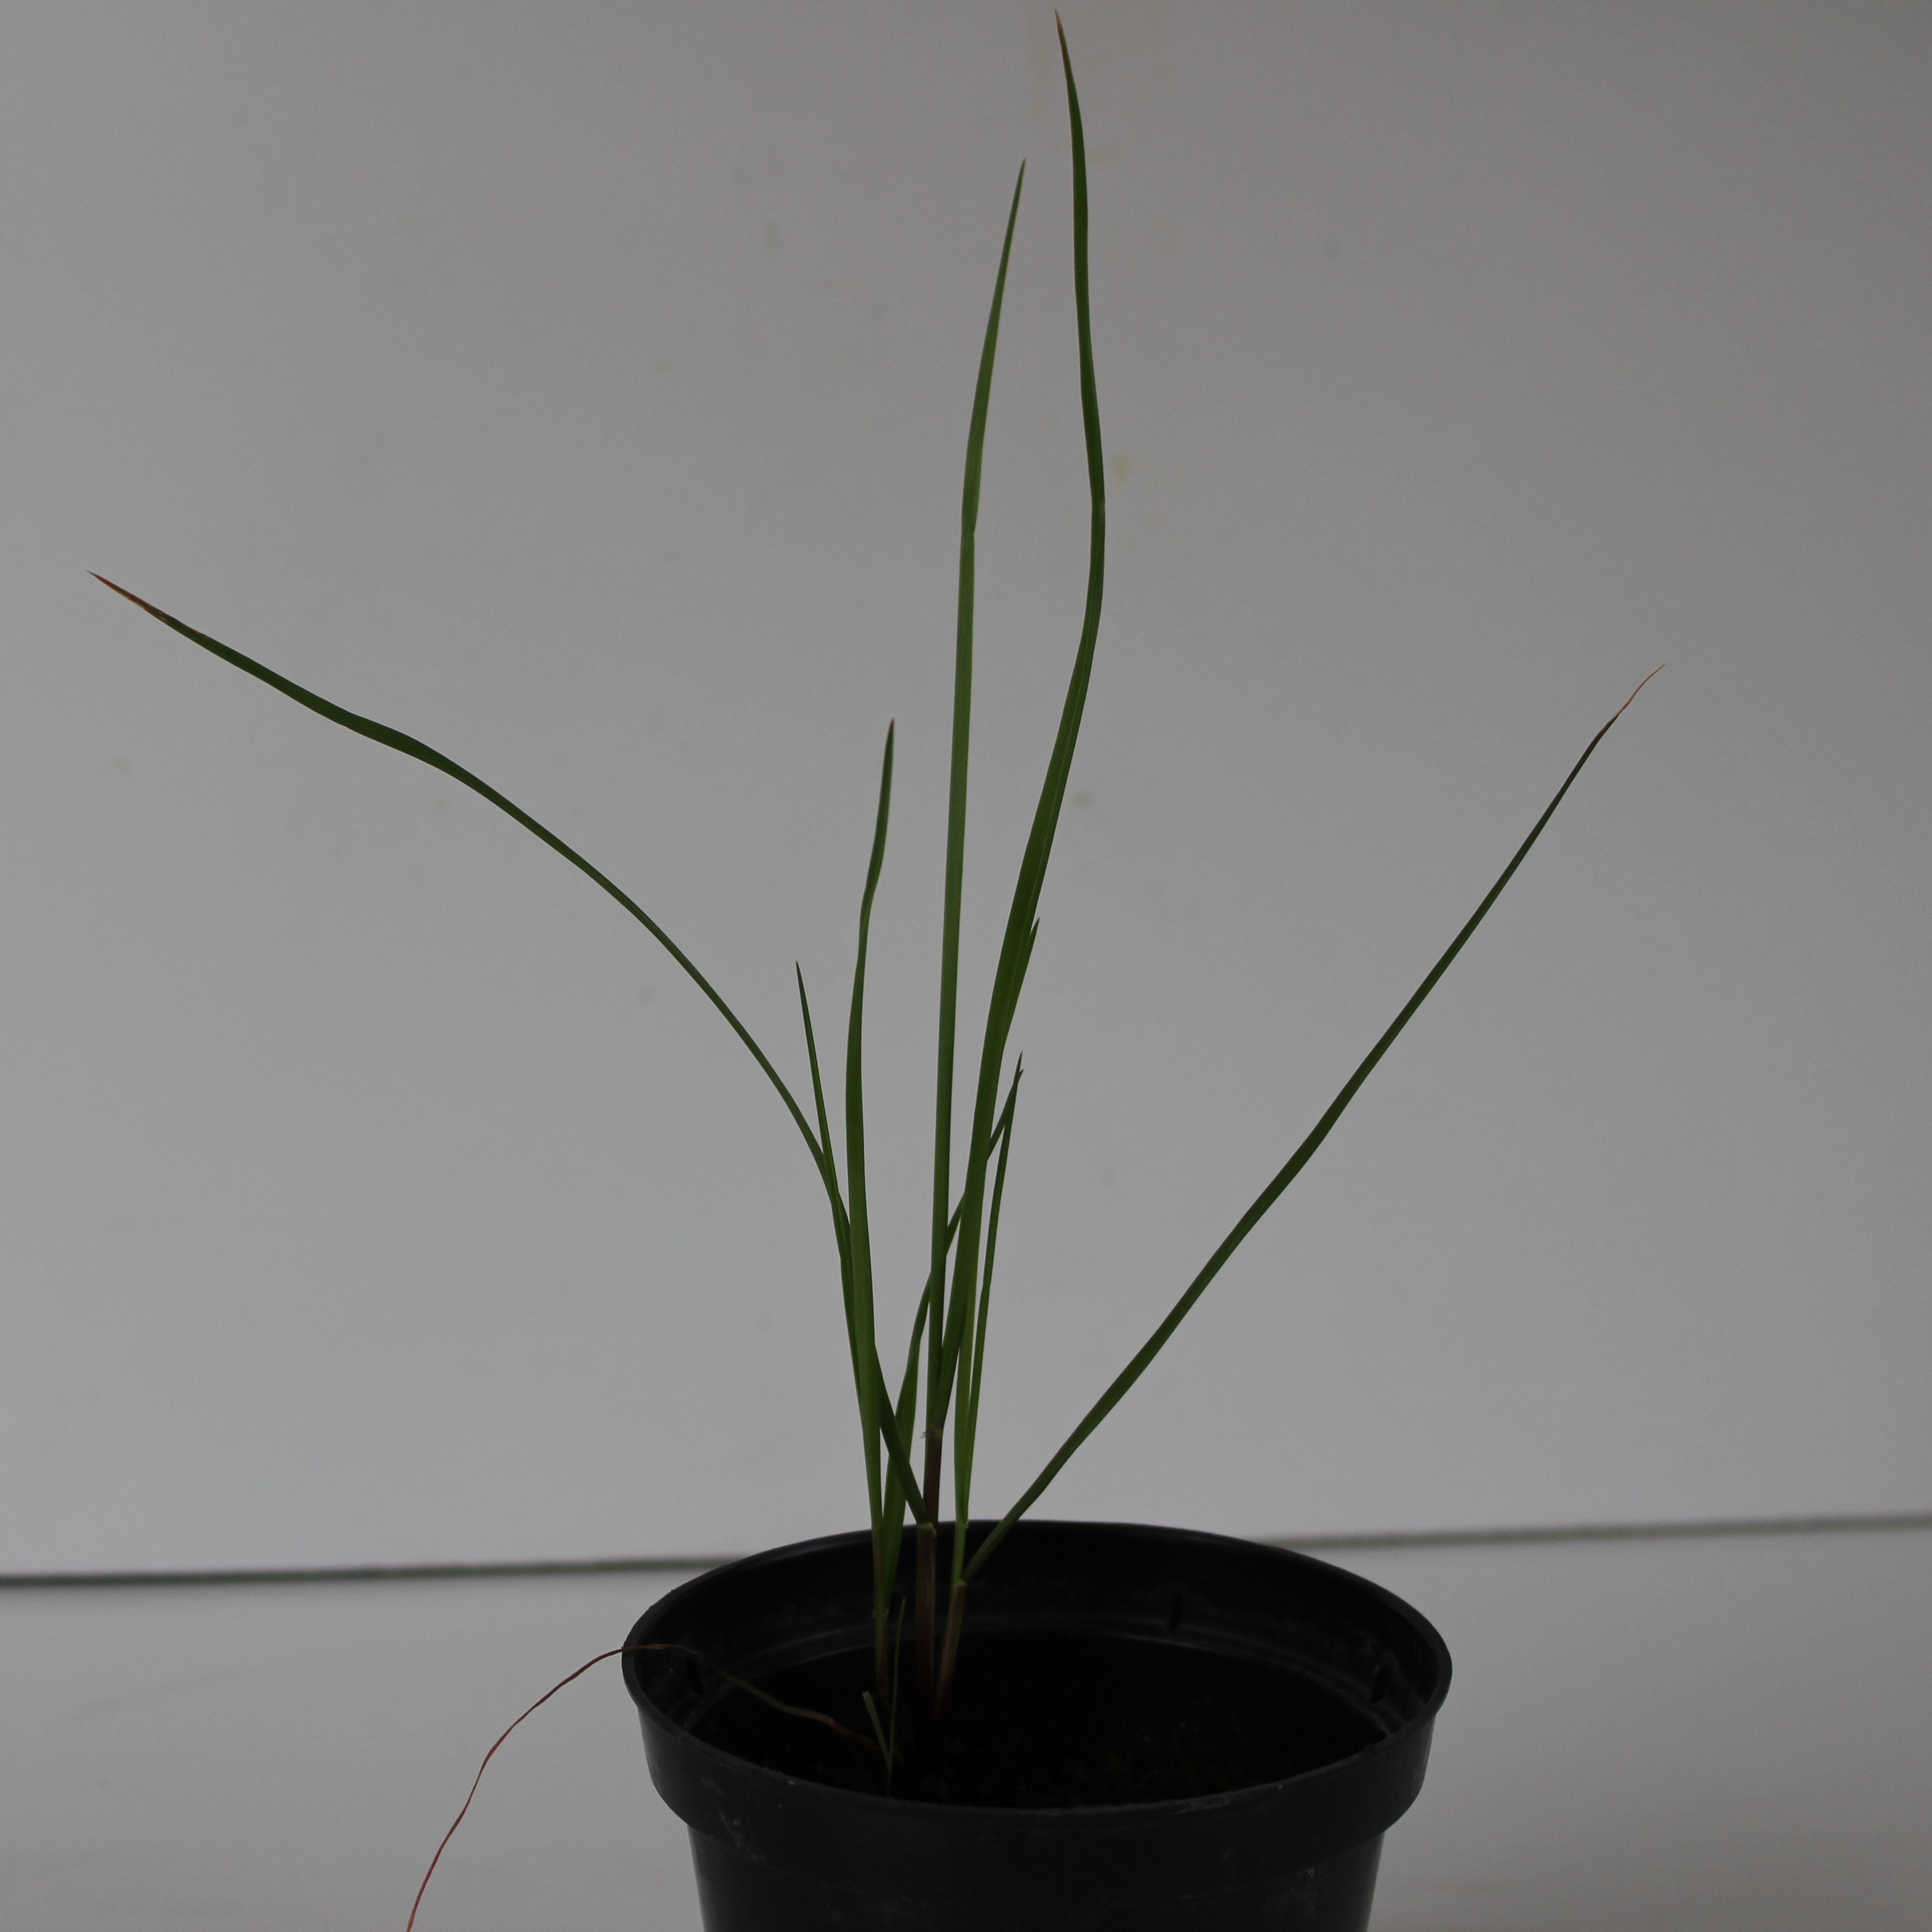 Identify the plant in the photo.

Lolium multiflorum
